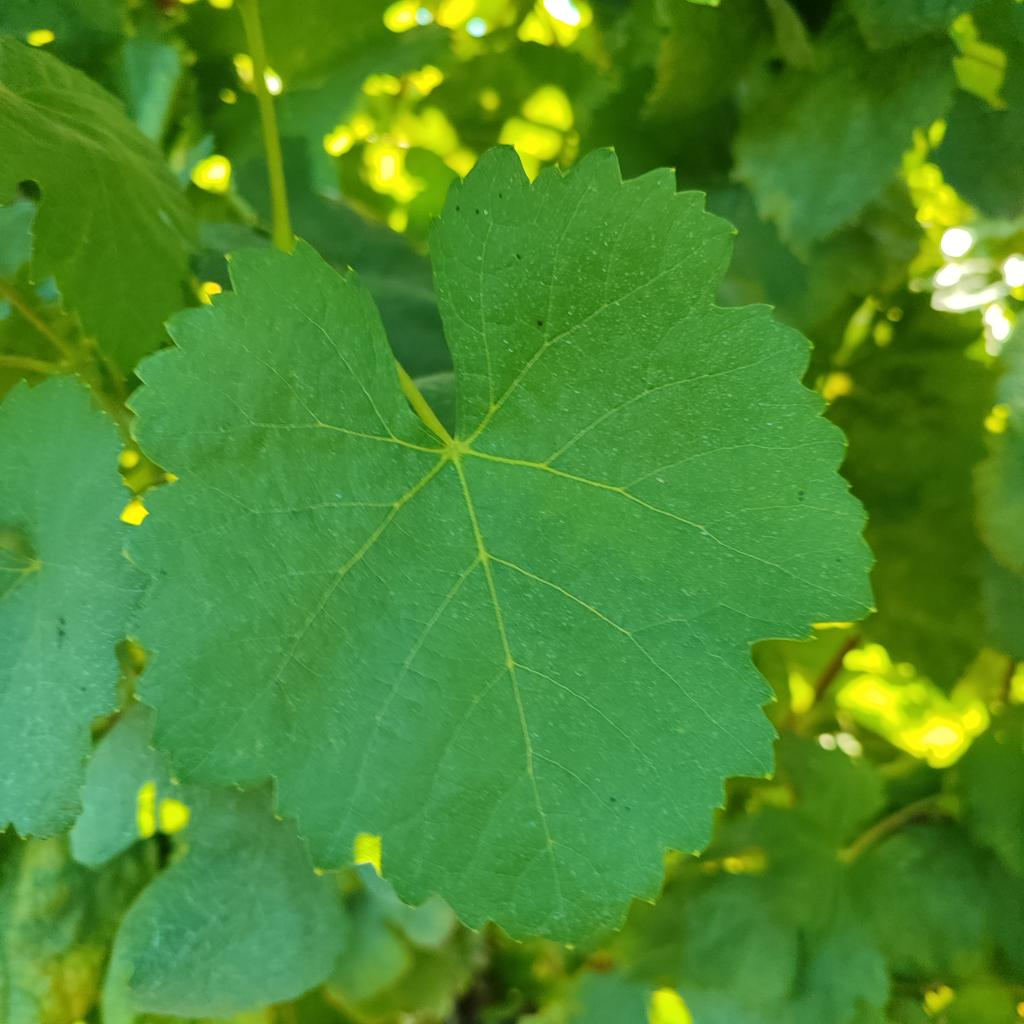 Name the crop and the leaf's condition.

grapevine, healthy
